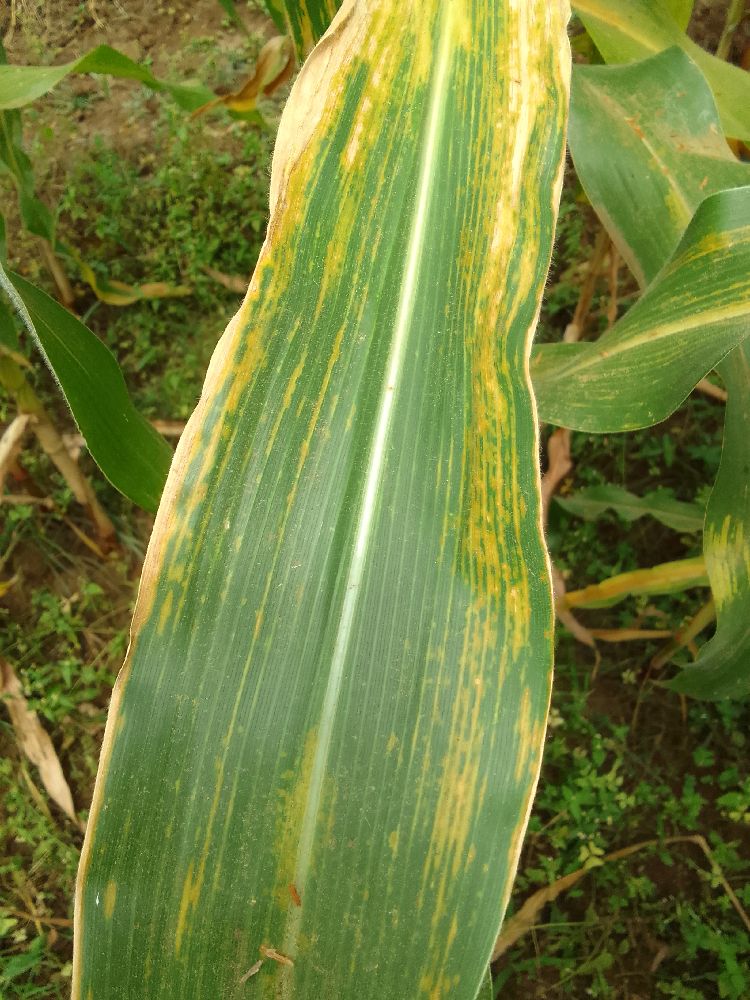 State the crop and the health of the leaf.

maize, maize lethal necrosis
